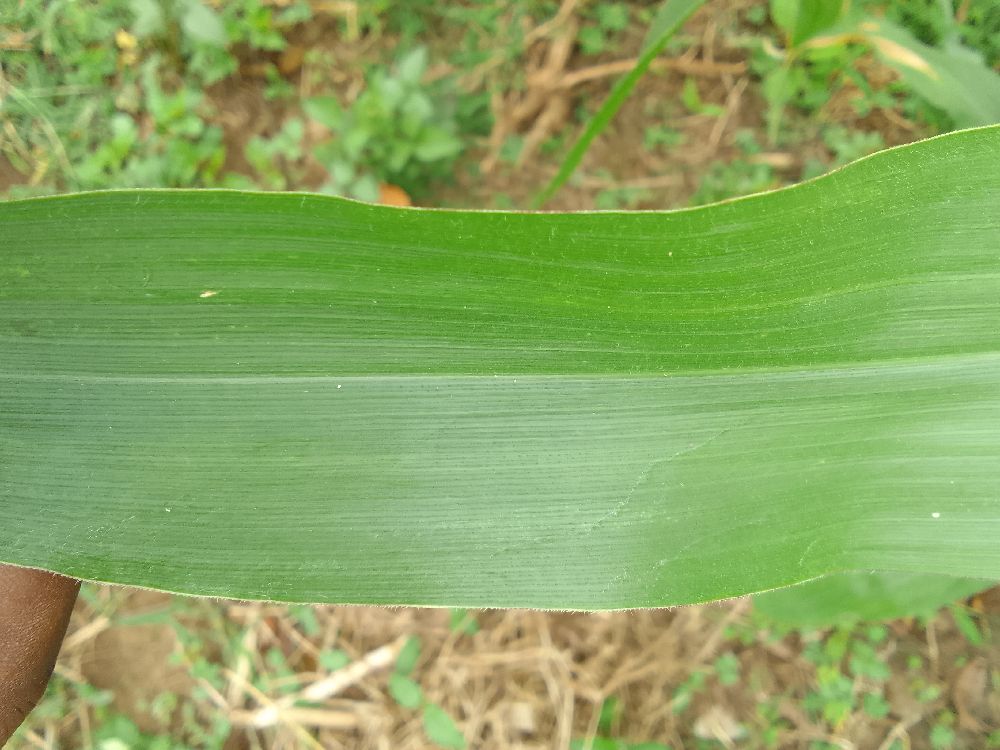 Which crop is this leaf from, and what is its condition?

maize, healthy
